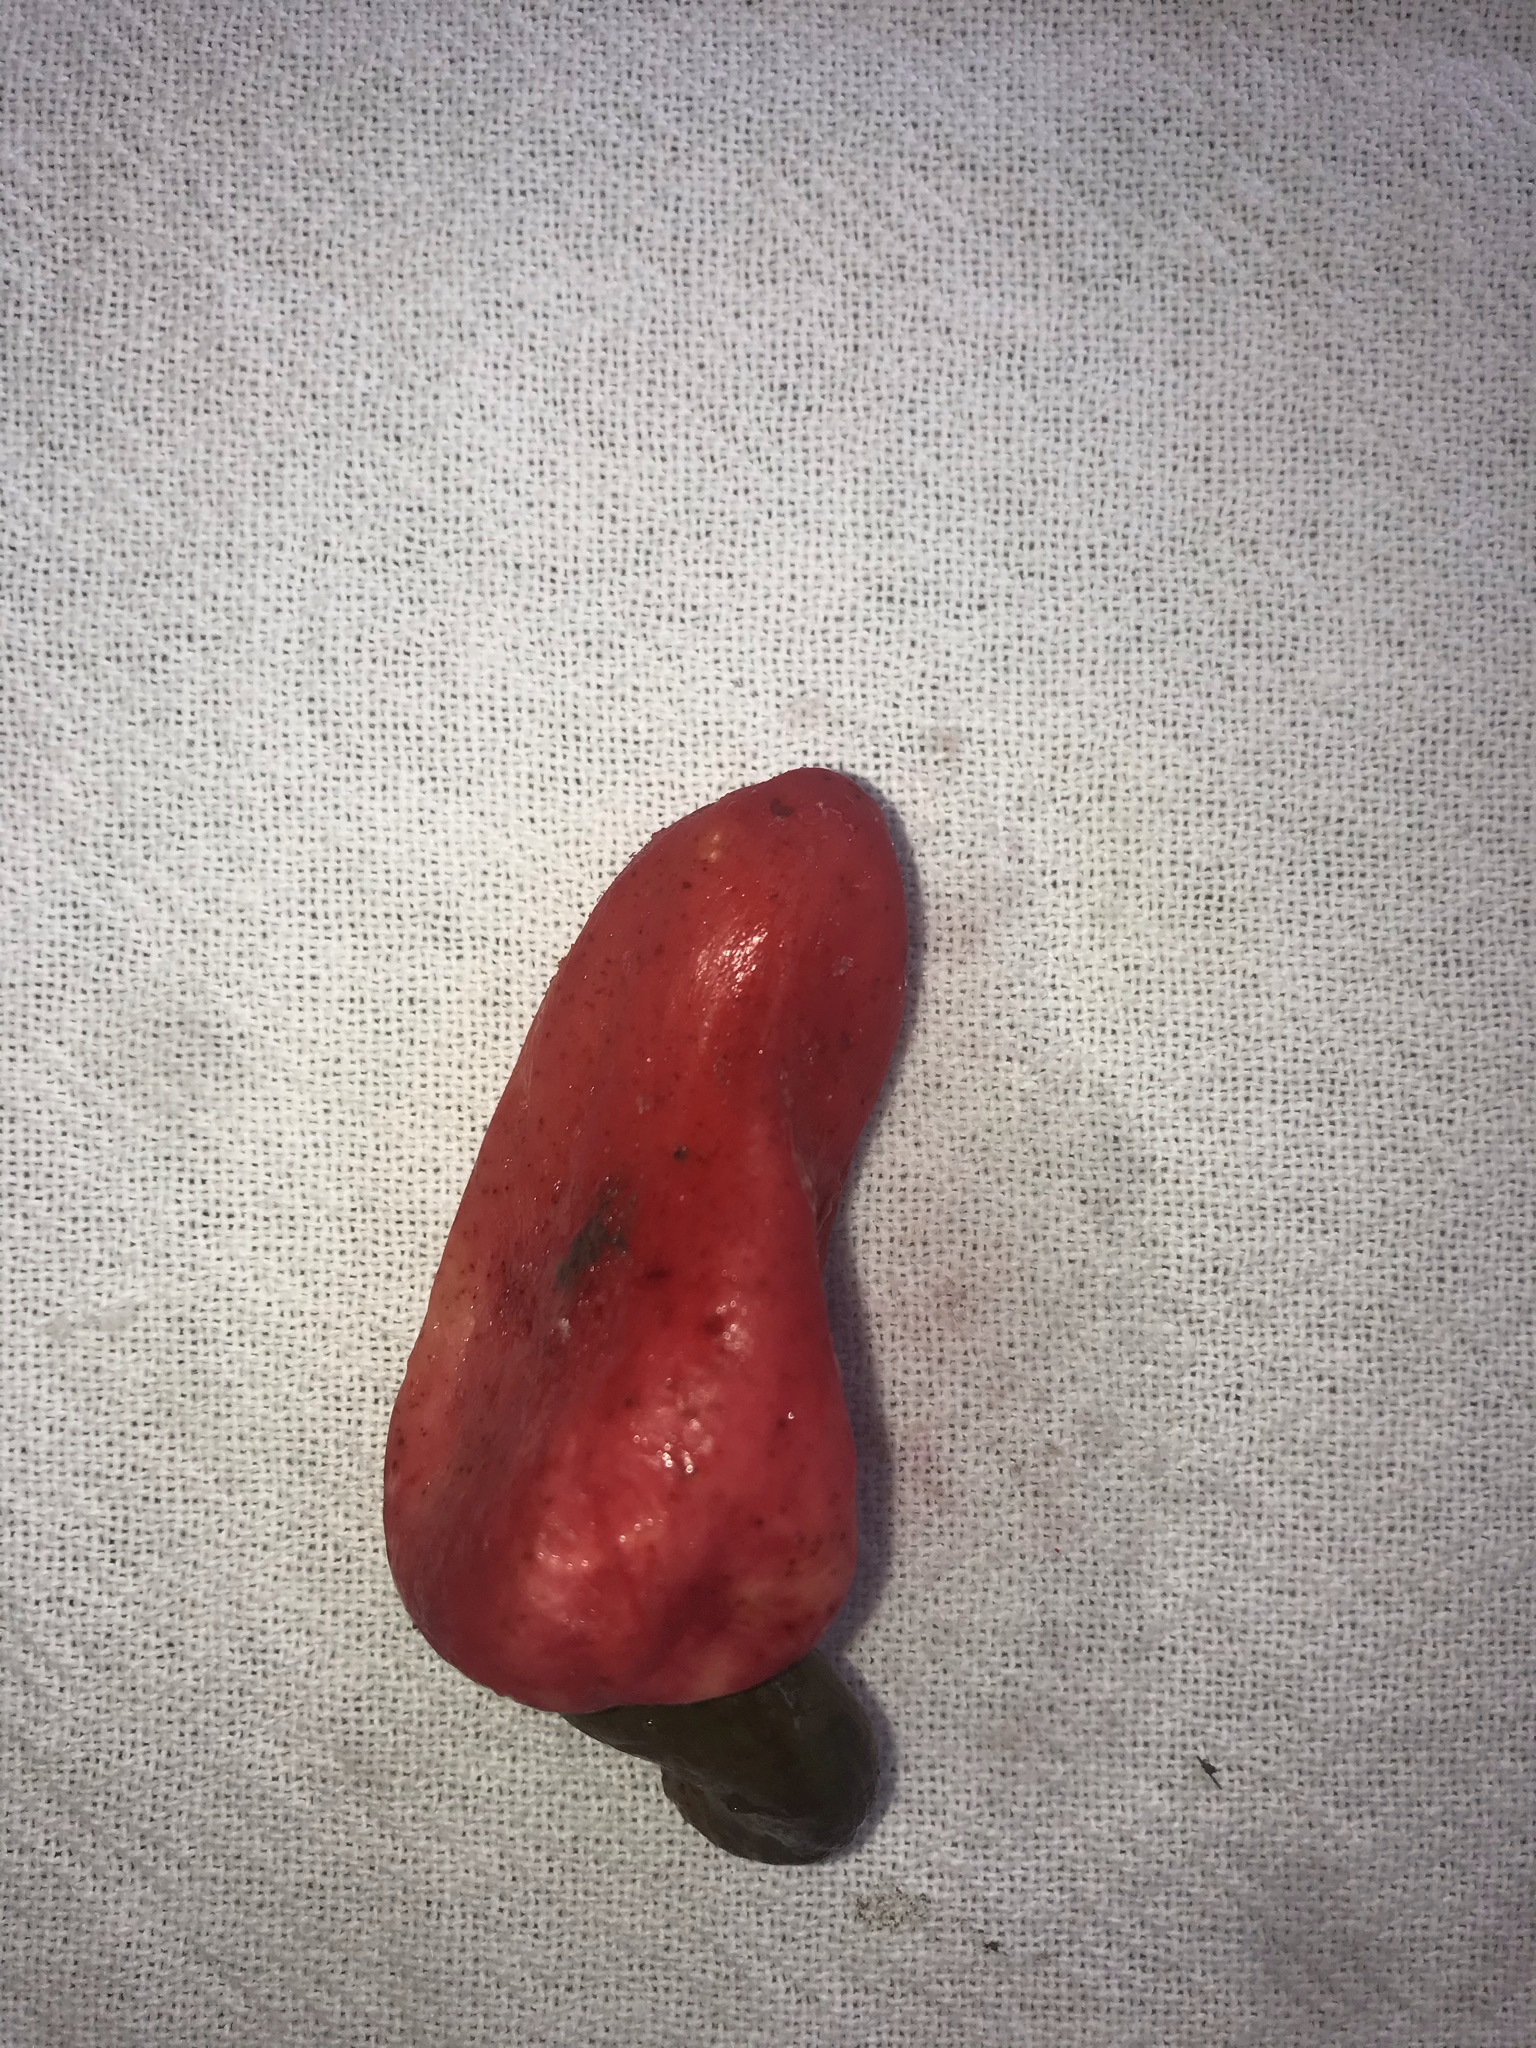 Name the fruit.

caju vermelho
